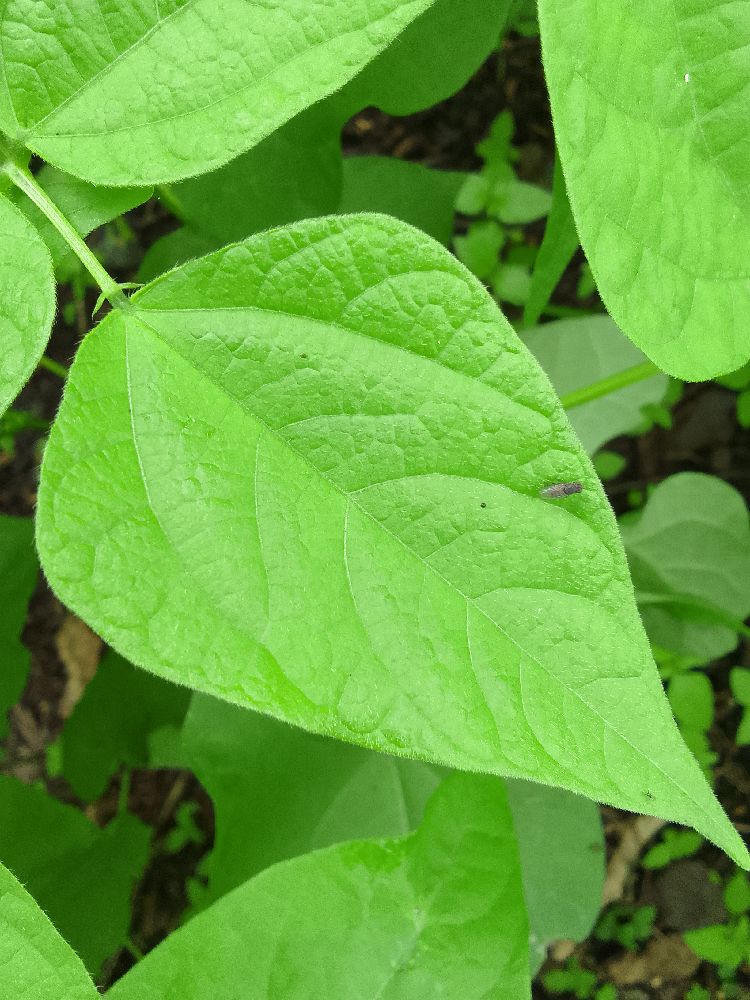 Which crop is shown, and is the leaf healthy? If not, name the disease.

common bean, healthy
